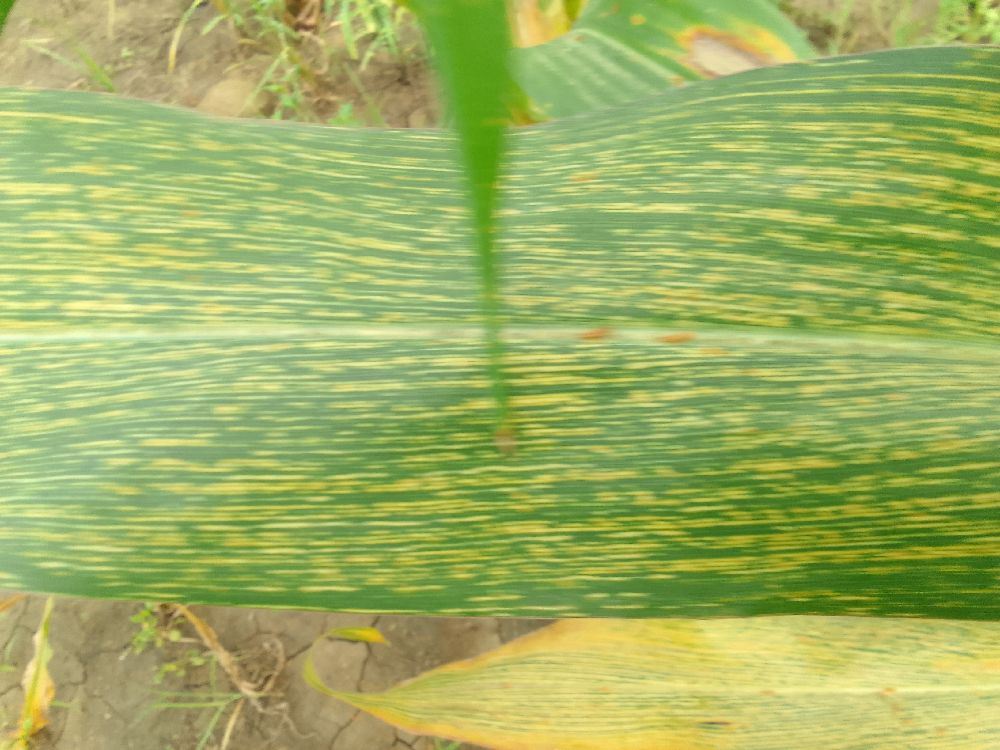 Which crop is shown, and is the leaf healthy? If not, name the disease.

maize, maize streak virus
